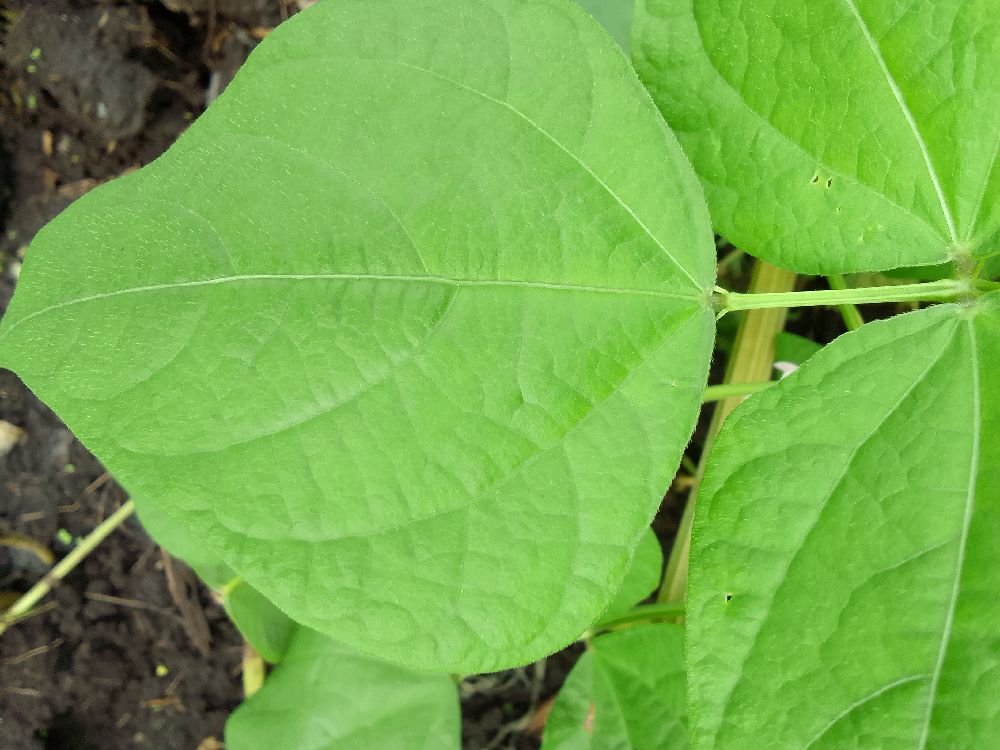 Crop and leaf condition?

common bean, healthy
